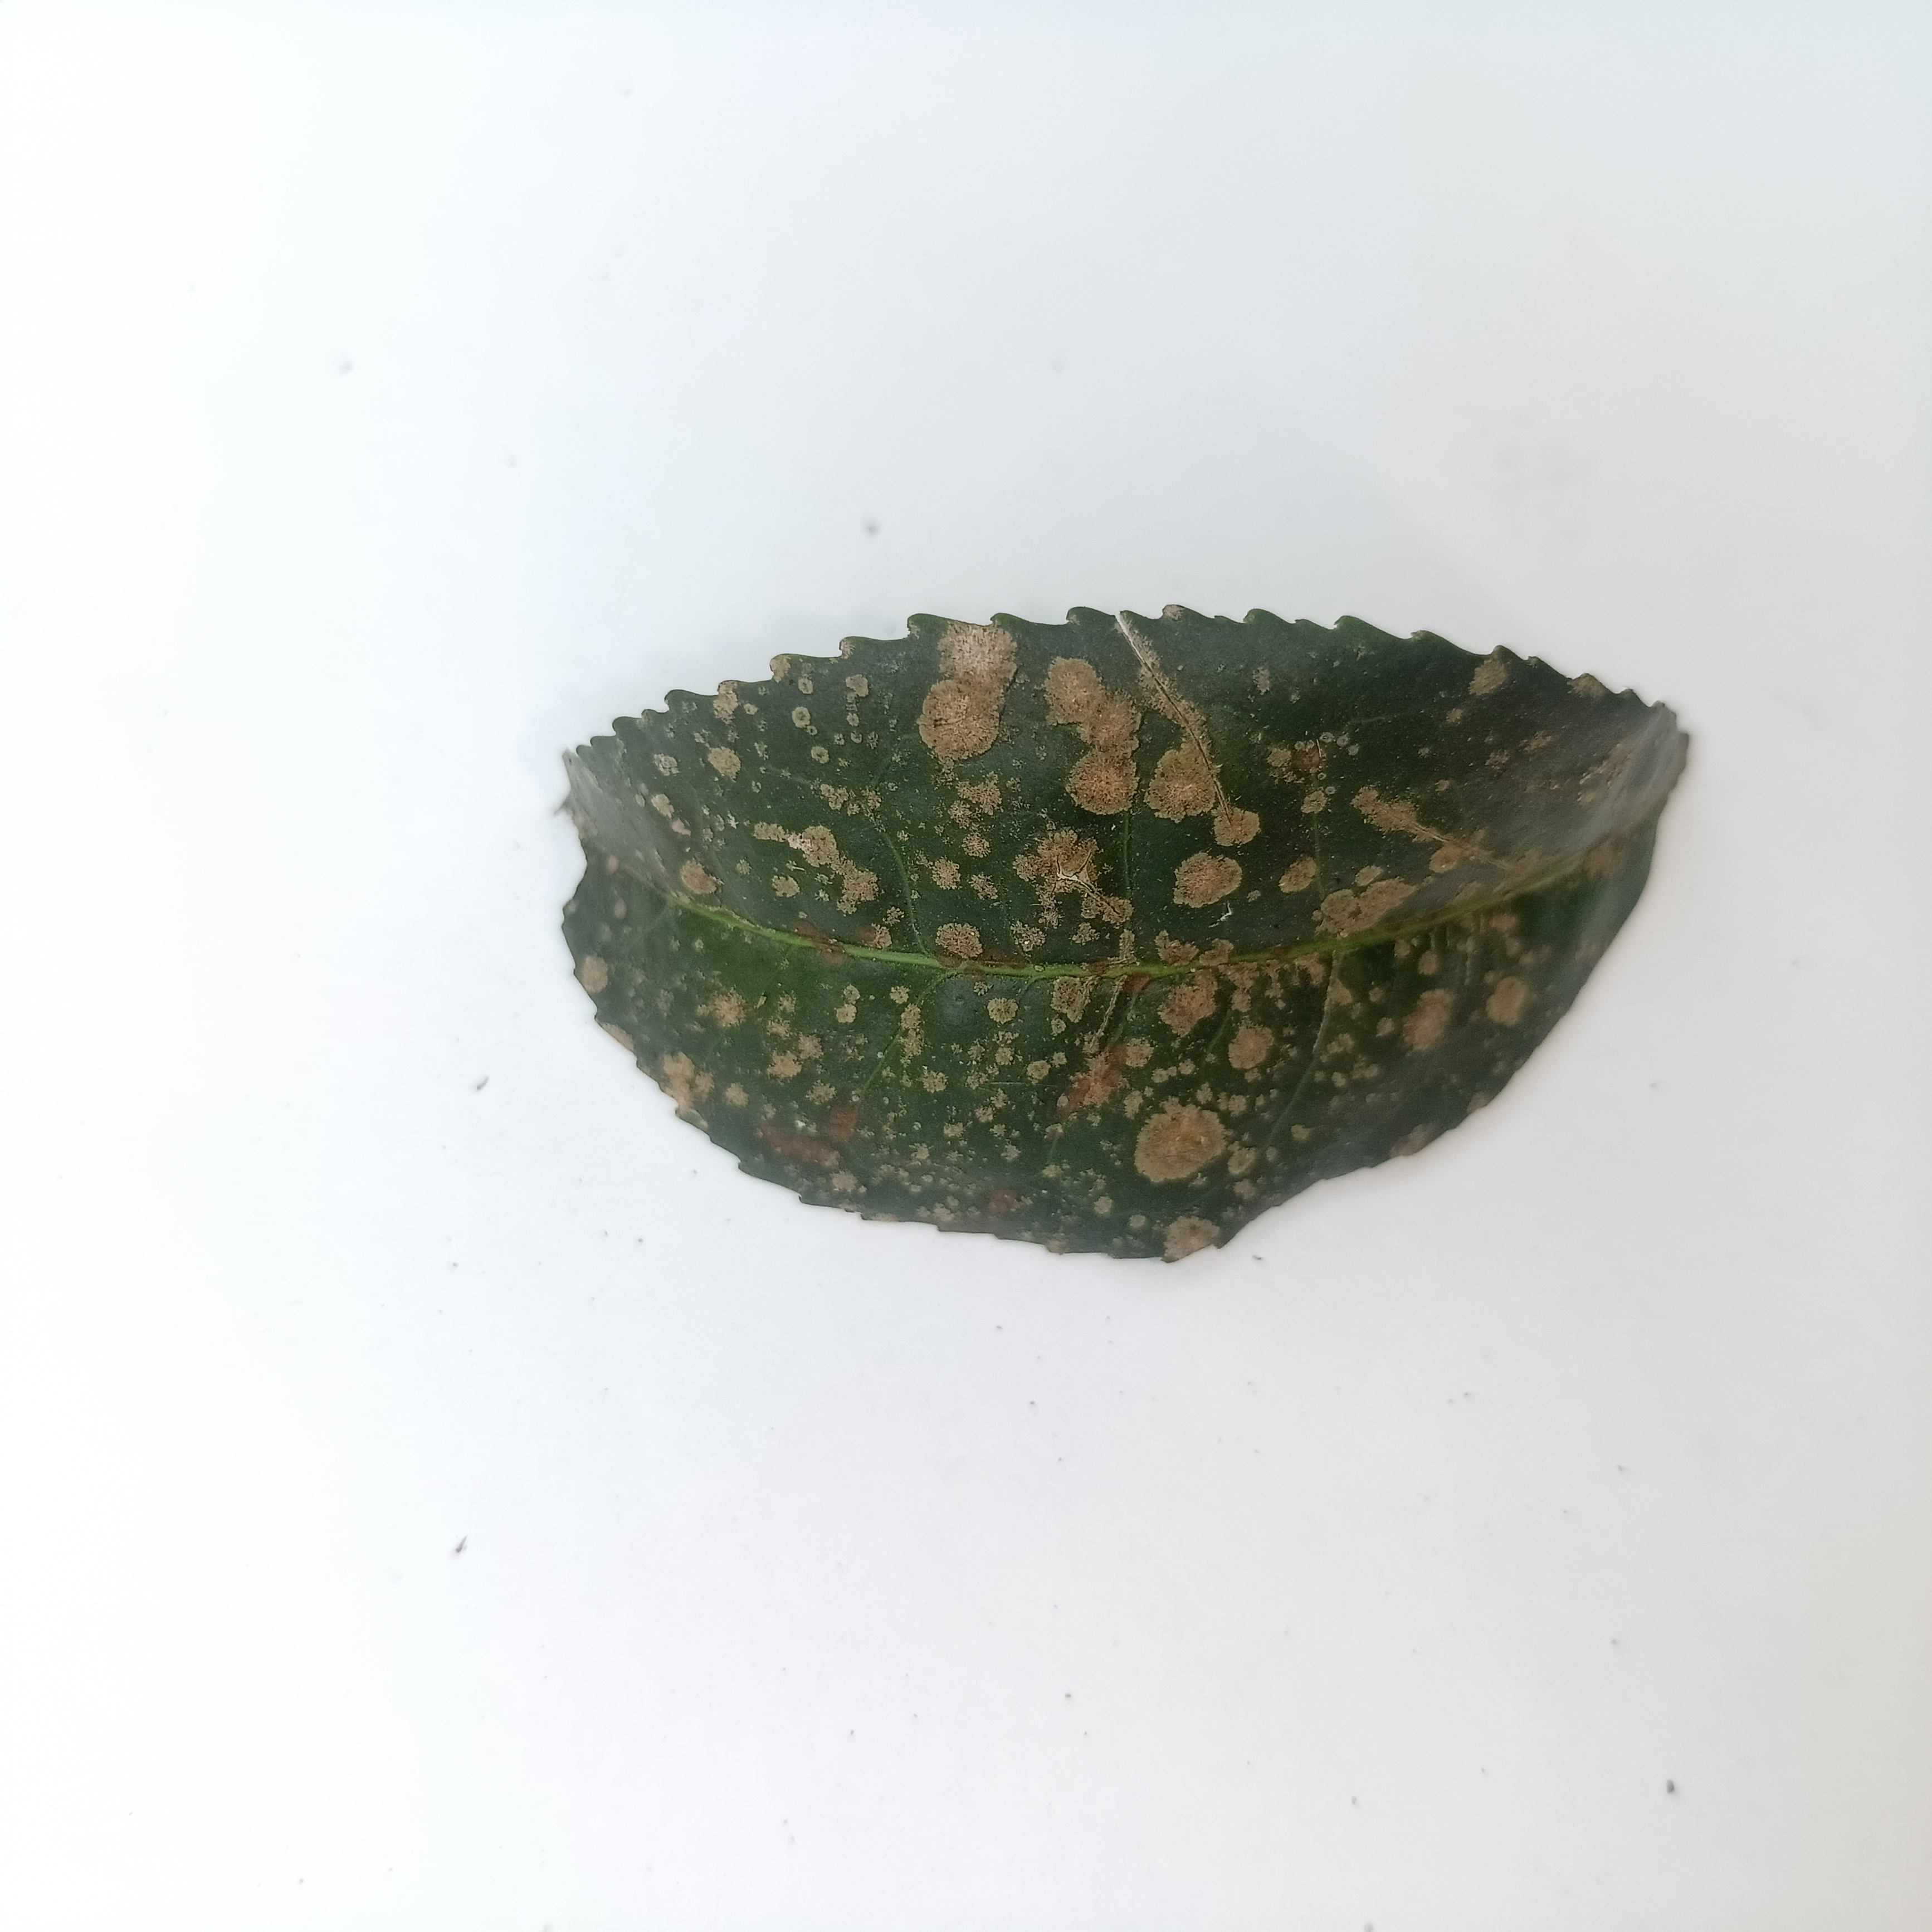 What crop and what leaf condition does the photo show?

tea, algal leaf
